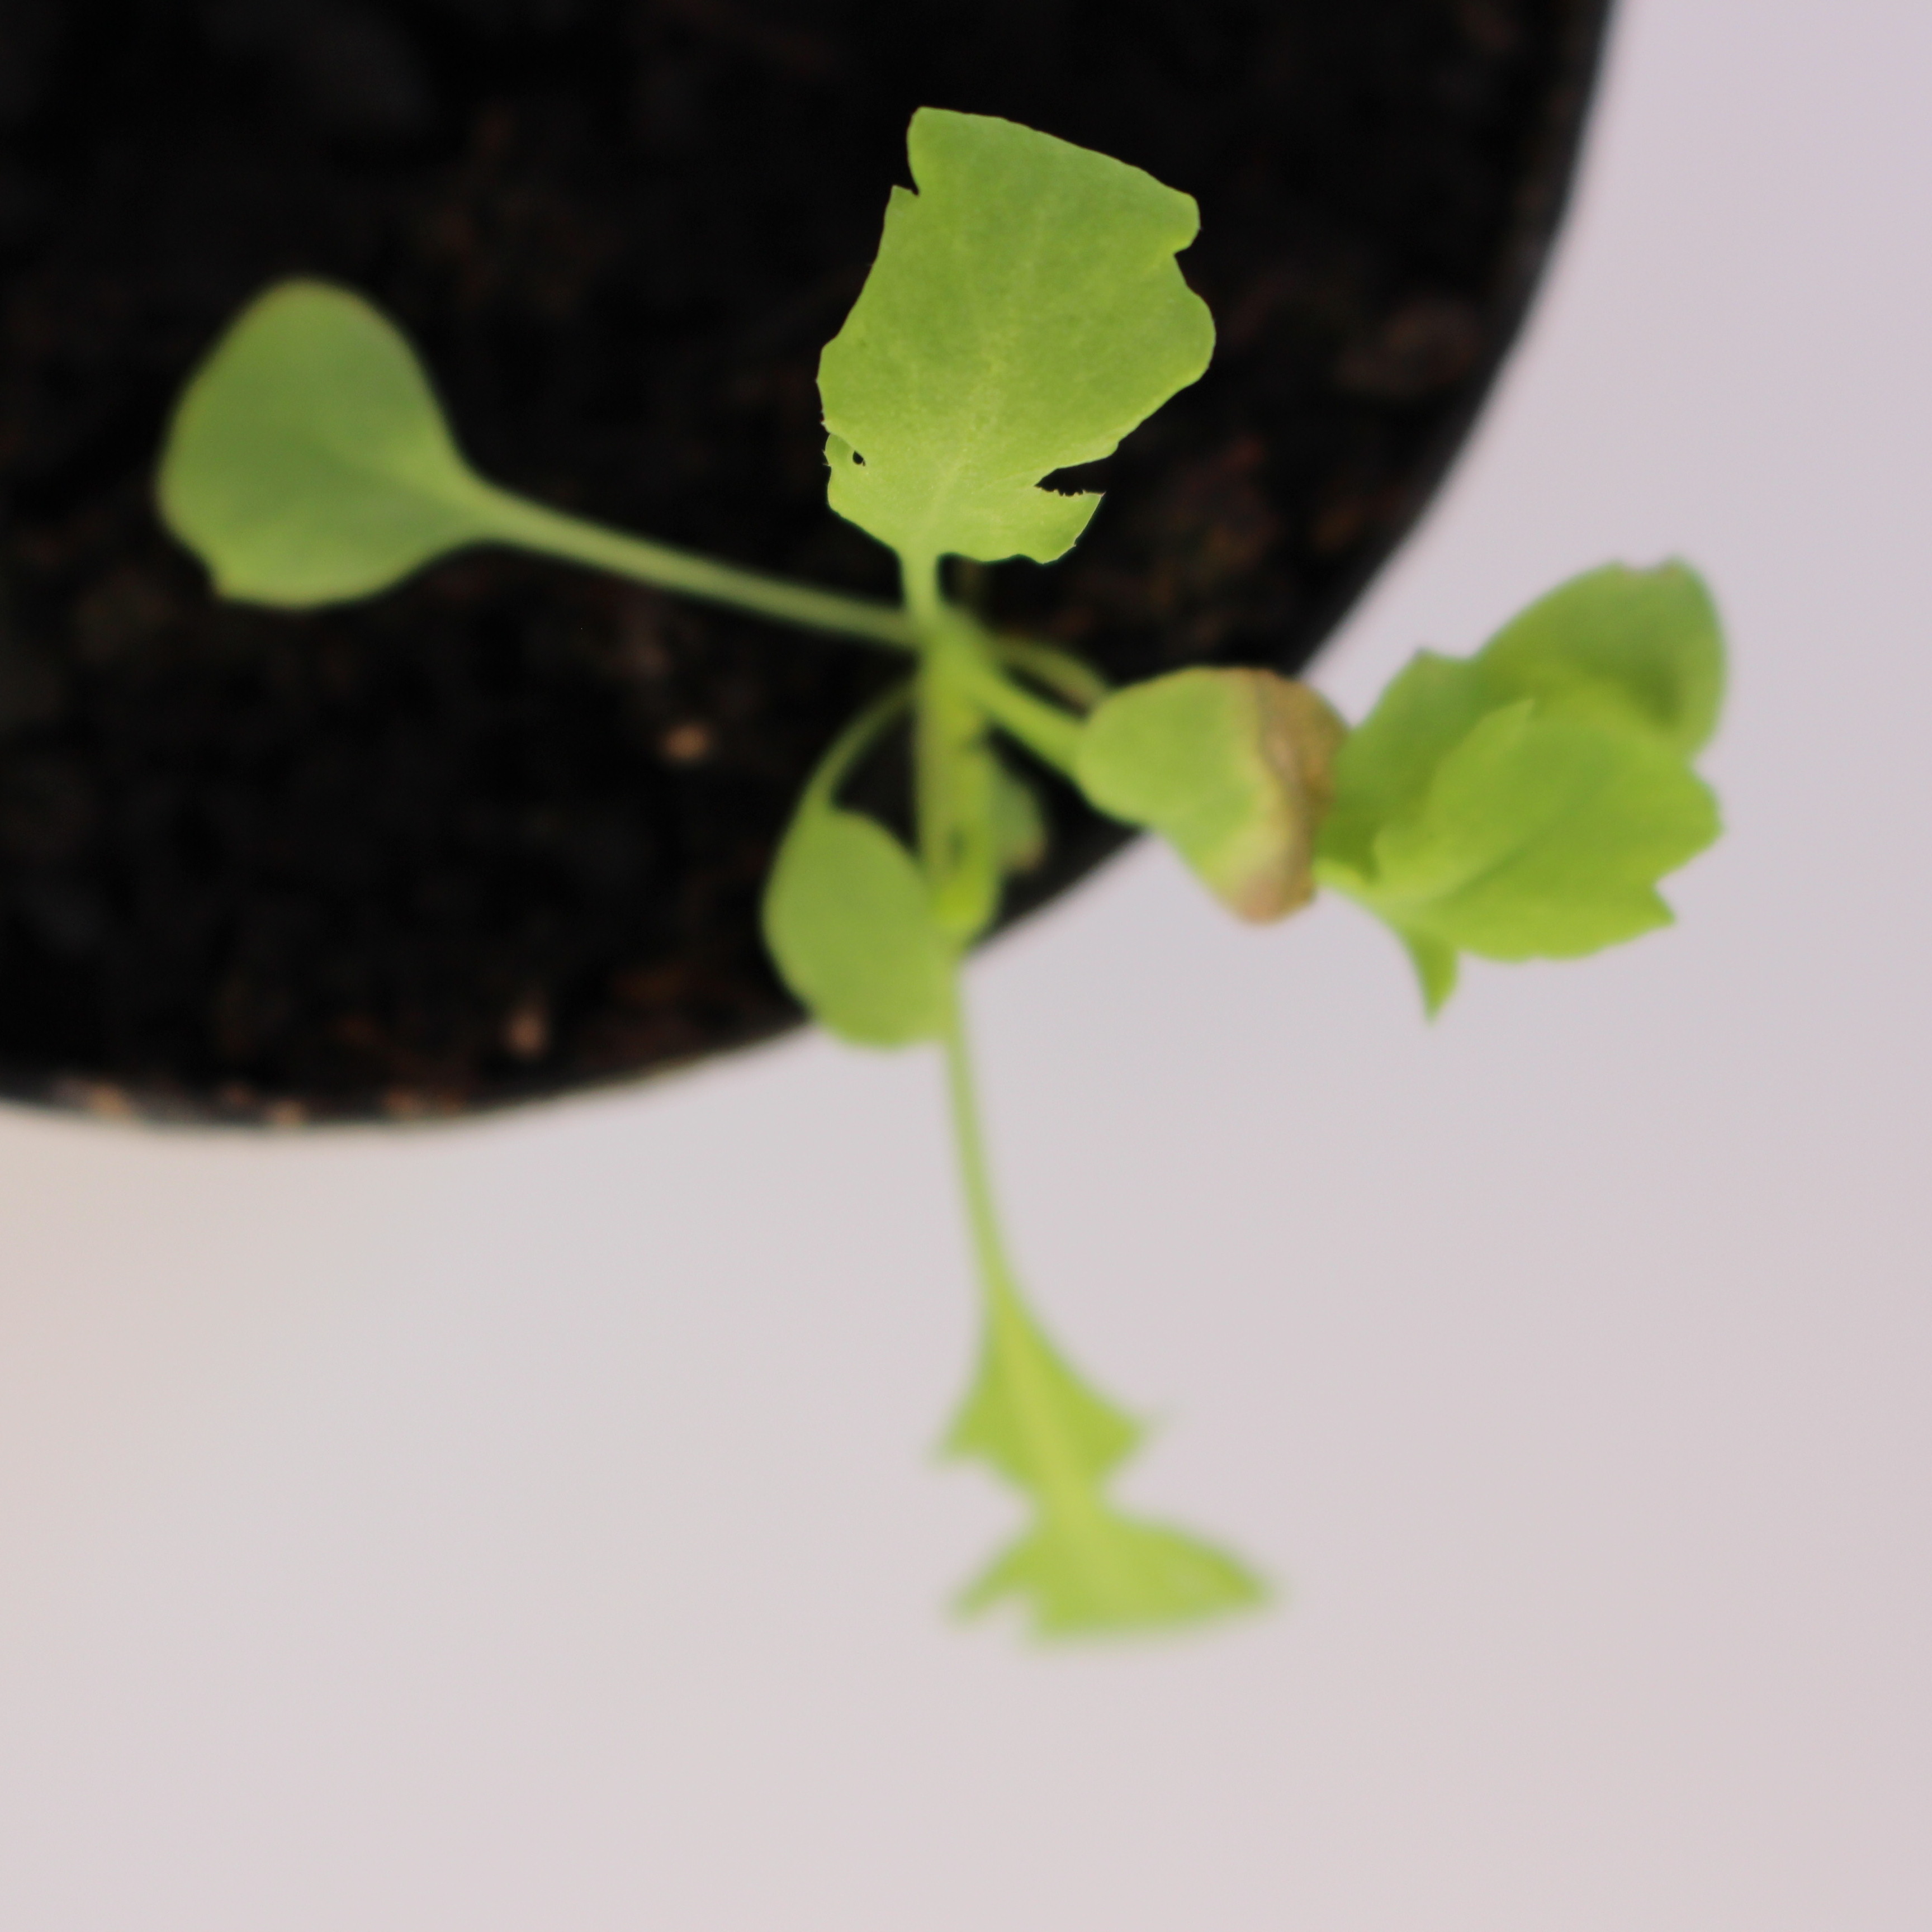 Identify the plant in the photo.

Papaver rhoeas
